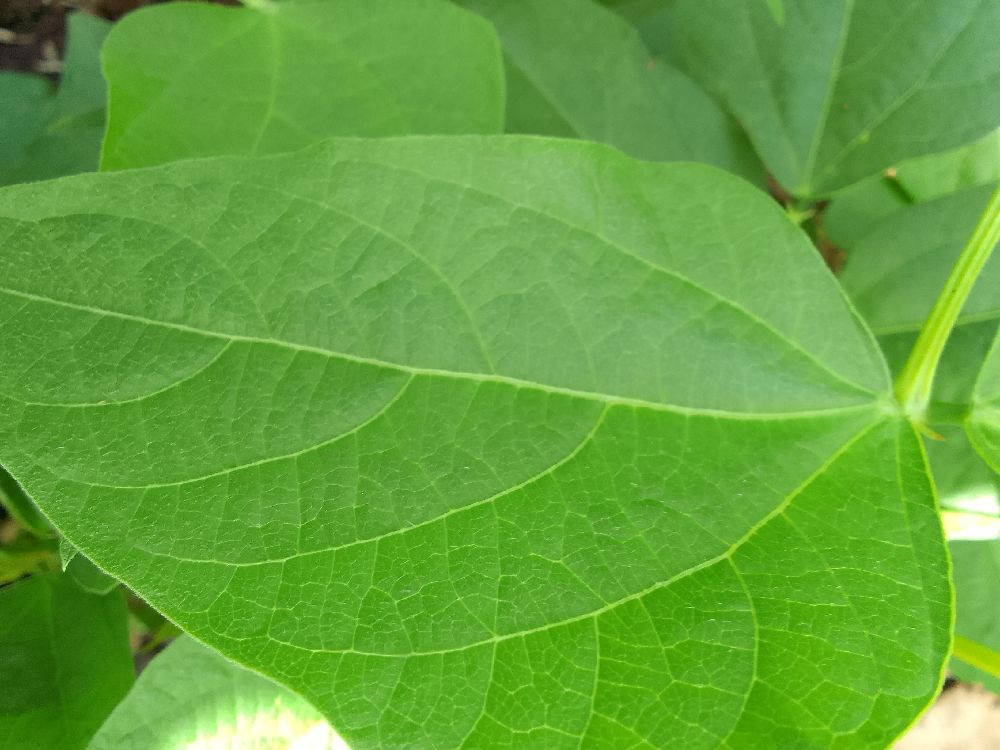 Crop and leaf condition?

common bean, healthy
